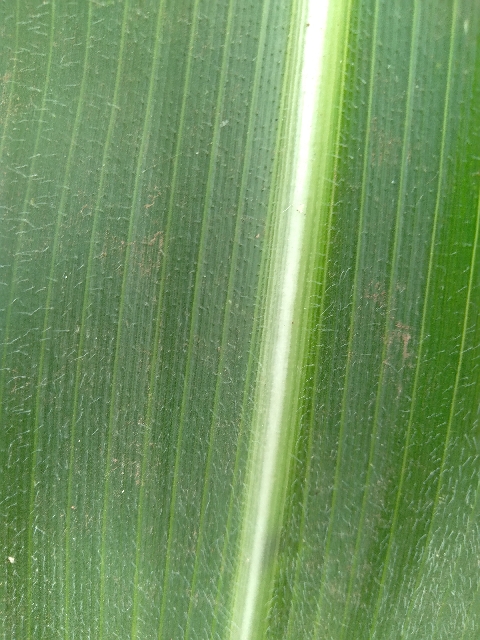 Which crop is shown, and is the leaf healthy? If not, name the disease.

maize, healthy
